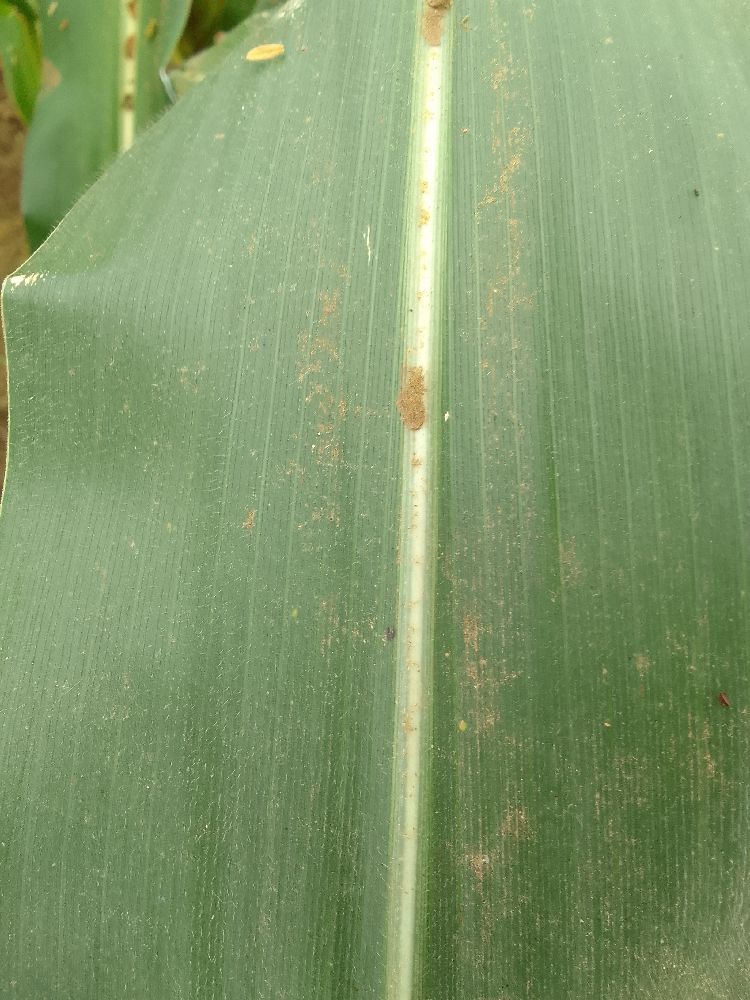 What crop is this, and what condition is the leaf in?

maize, healthy
